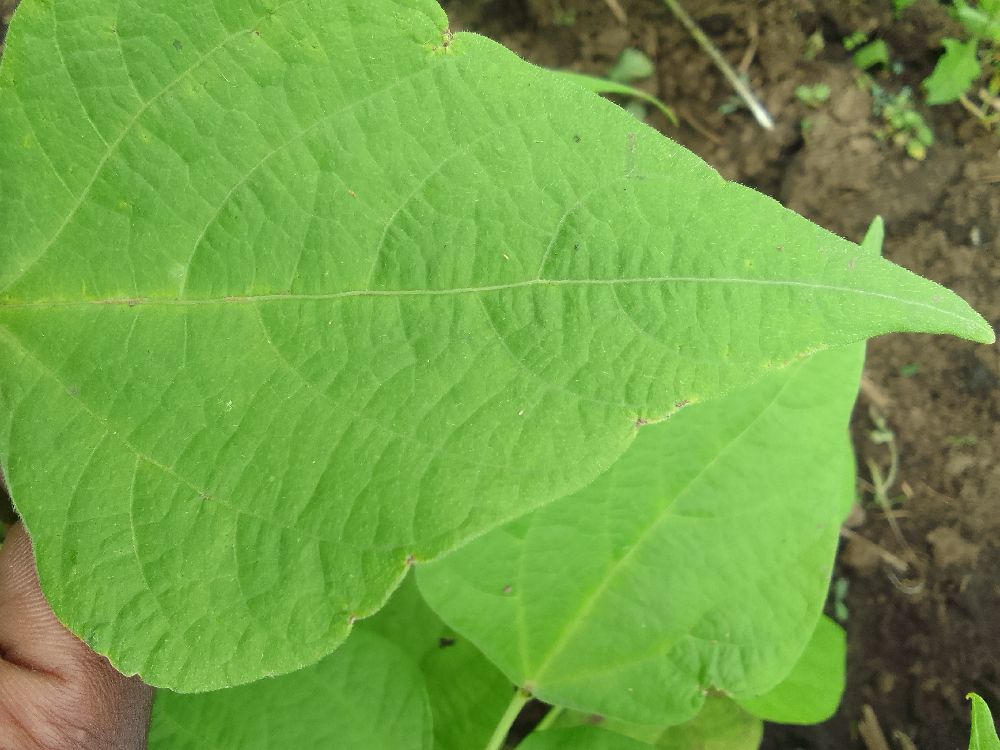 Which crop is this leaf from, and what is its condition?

common bean, healthy
